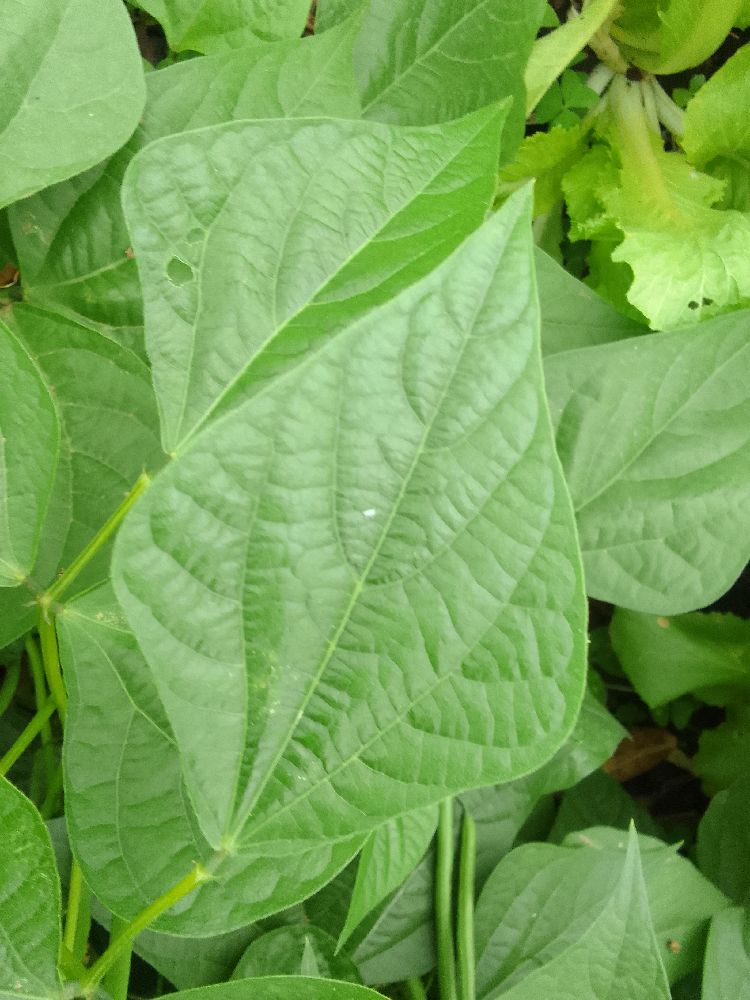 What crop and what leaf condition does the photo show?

common bean, healthy
